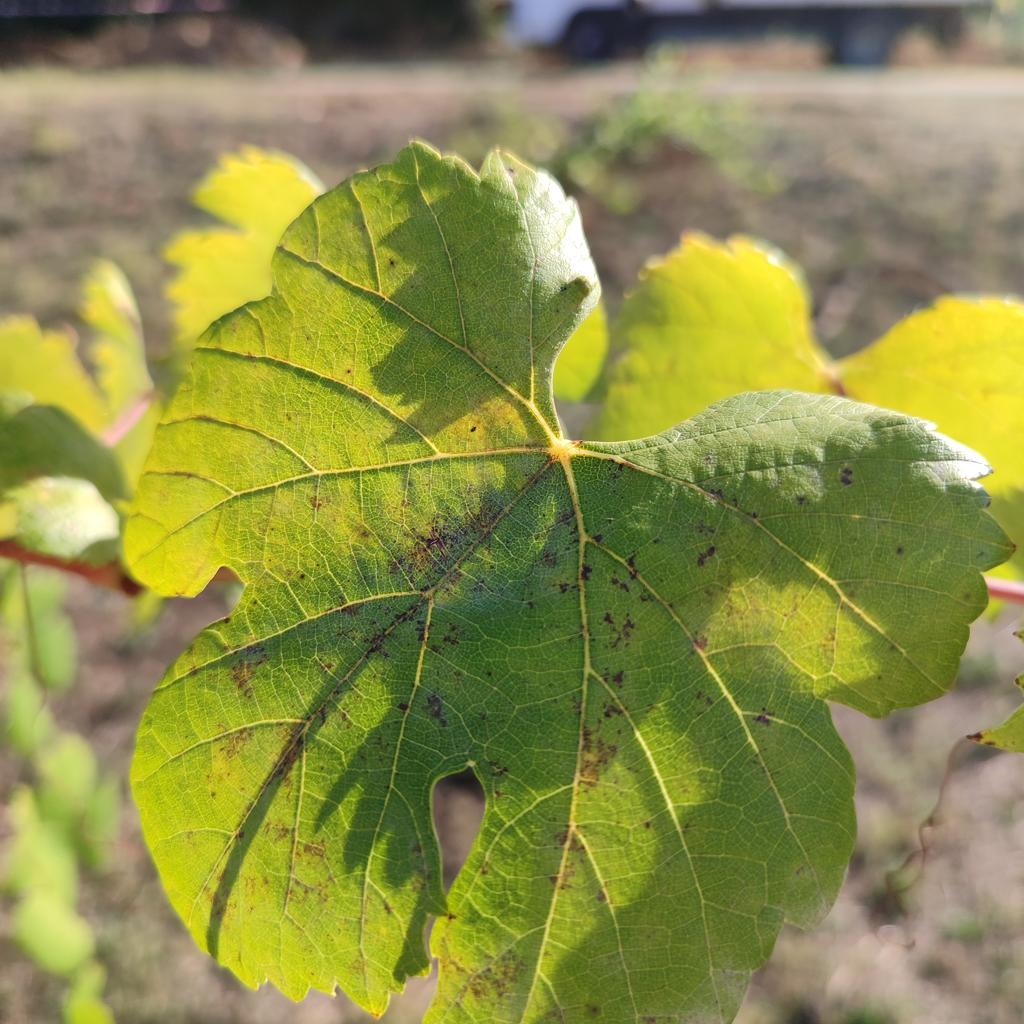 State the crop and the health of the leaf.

grapevine, powdery mildew
